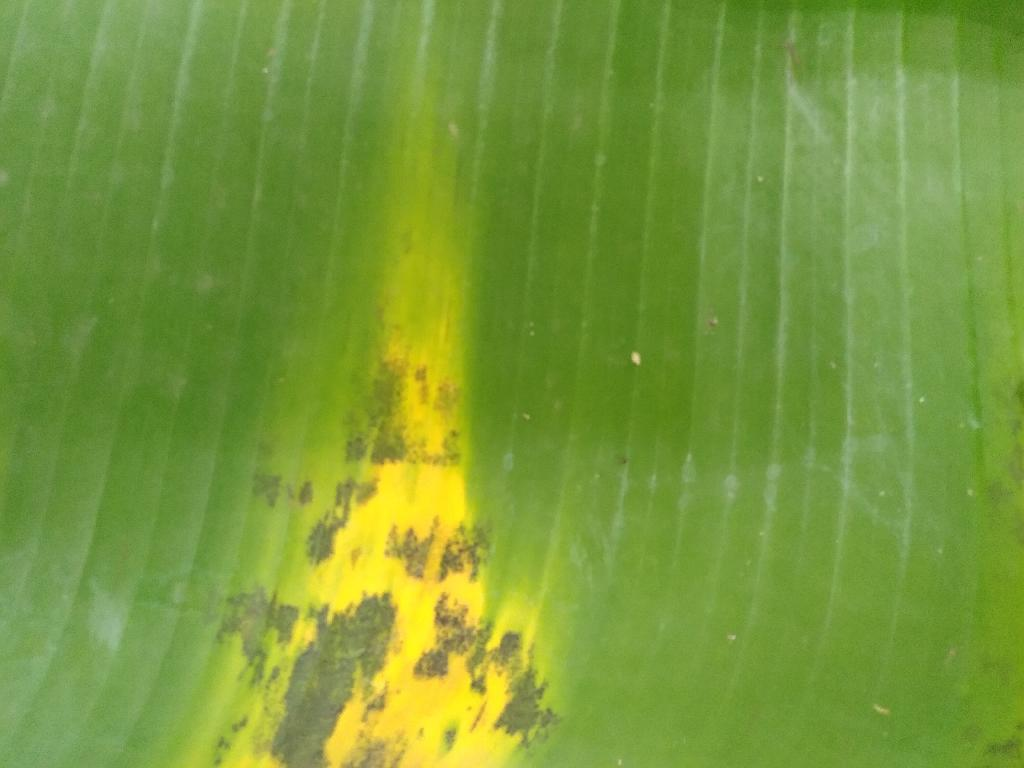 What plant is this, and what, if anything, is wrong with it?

banana, black sigatoka
